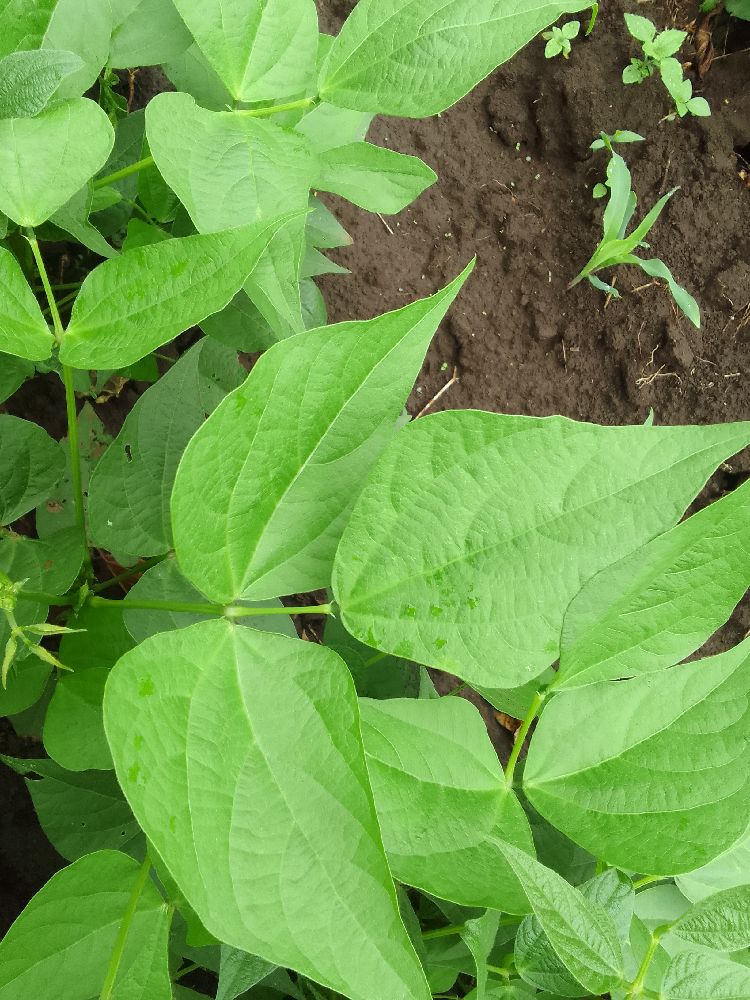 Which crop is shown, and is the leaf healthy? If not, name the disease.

common bean, healthy
